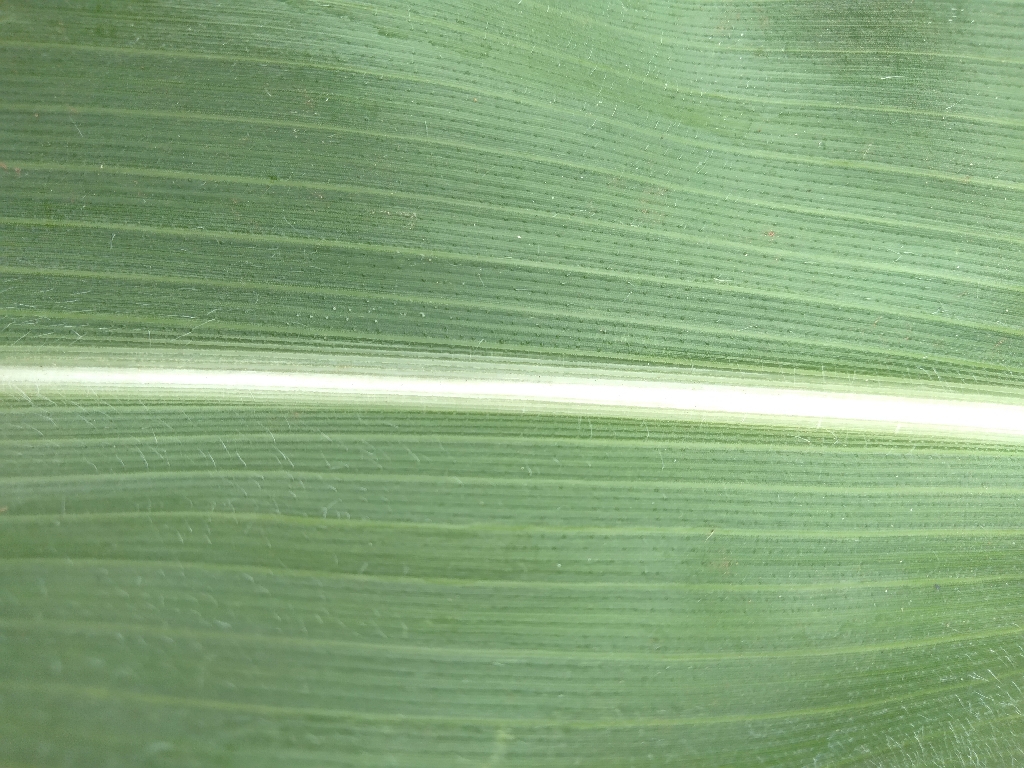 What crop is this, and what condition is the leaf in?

maize, healthy
